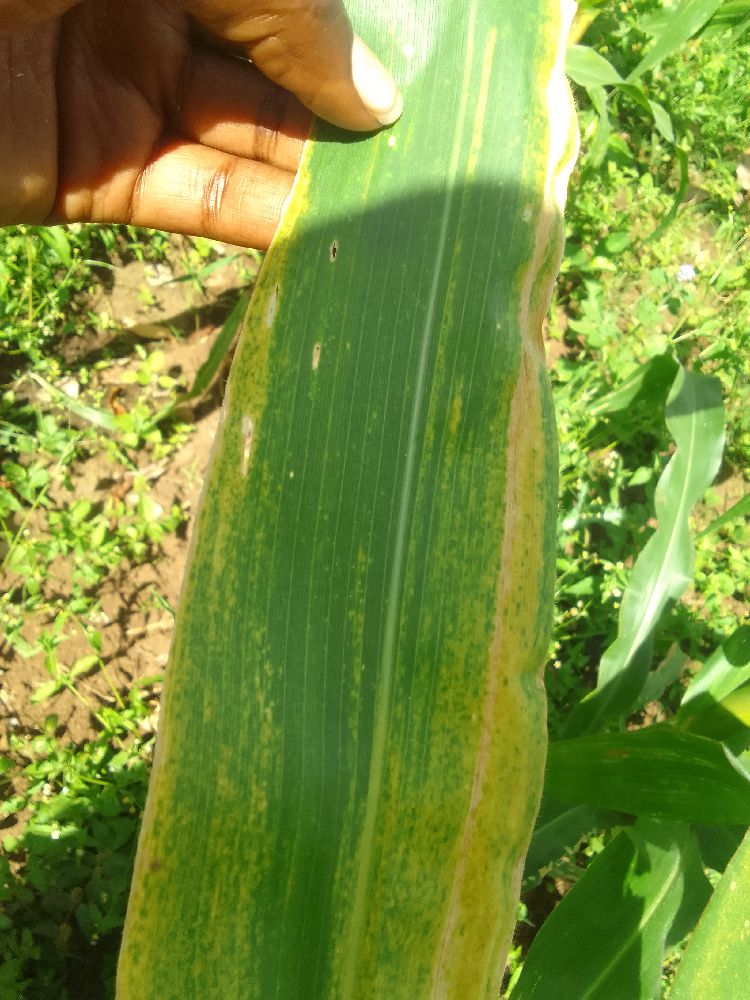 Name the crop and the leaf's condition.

maize, maize lethal necrosis
